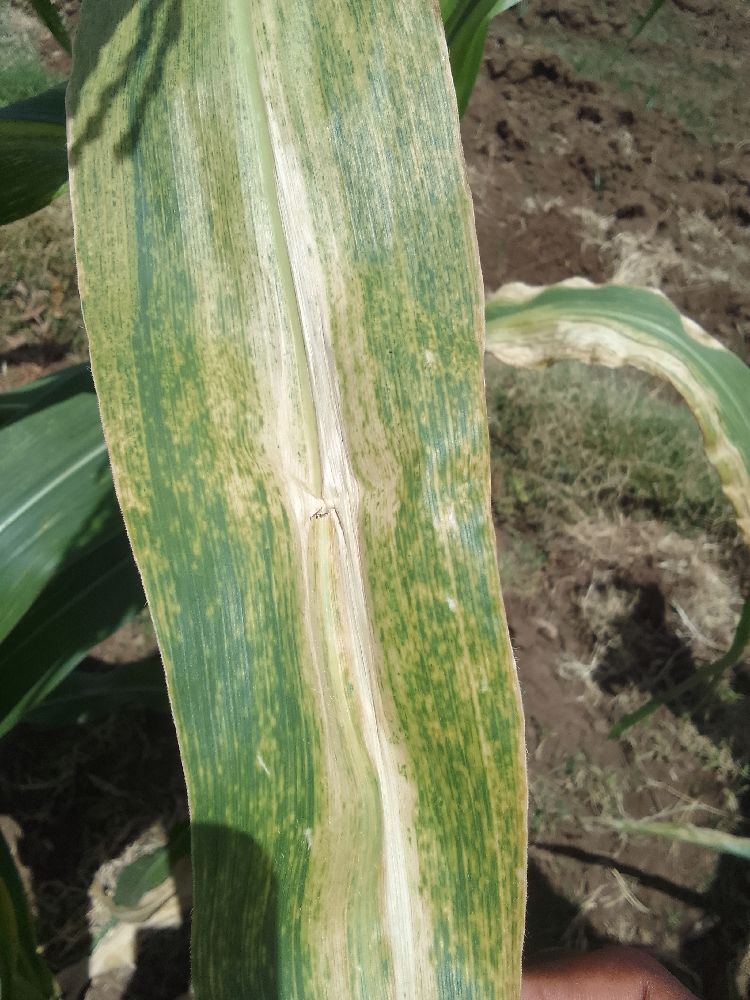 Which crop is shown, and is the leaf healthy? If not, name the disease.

maize, maize lethal necrosis
